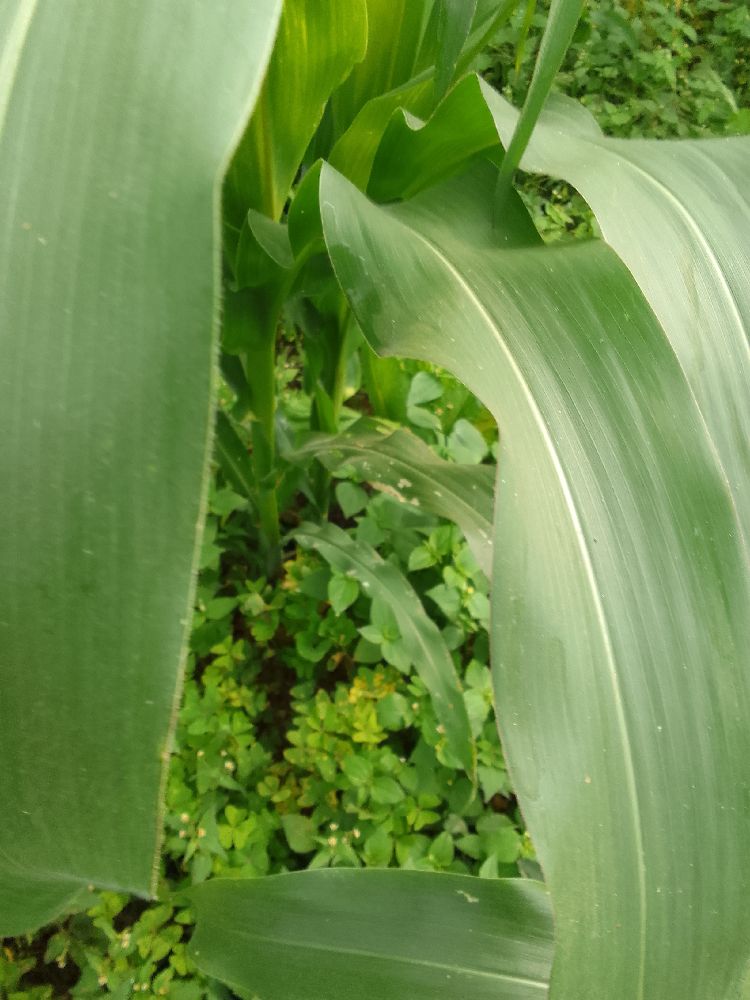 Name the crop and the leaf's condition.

maize, healthy
